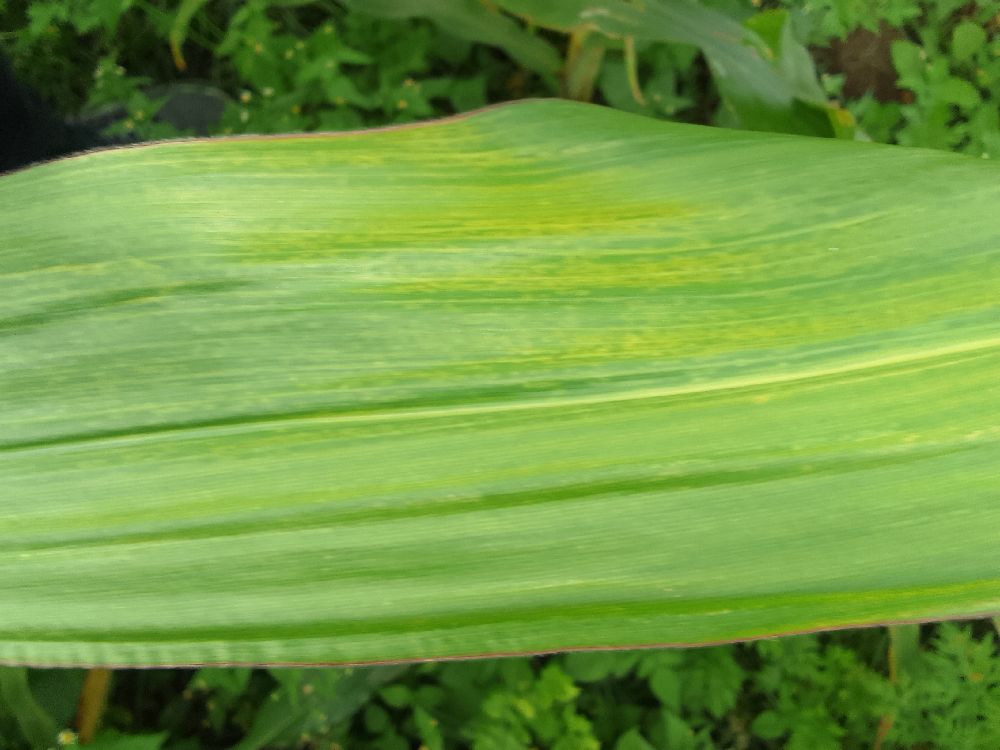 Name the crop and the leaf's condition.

maize, maize lethal necrosis
